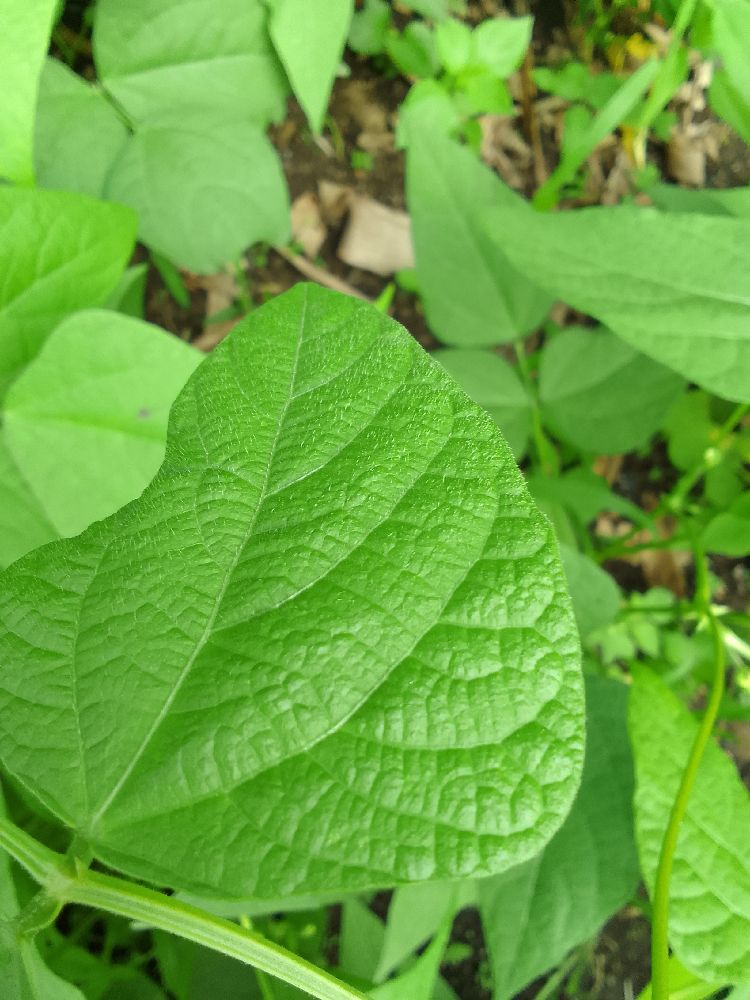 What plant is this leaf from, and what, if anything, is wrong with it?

common bean, healthy
